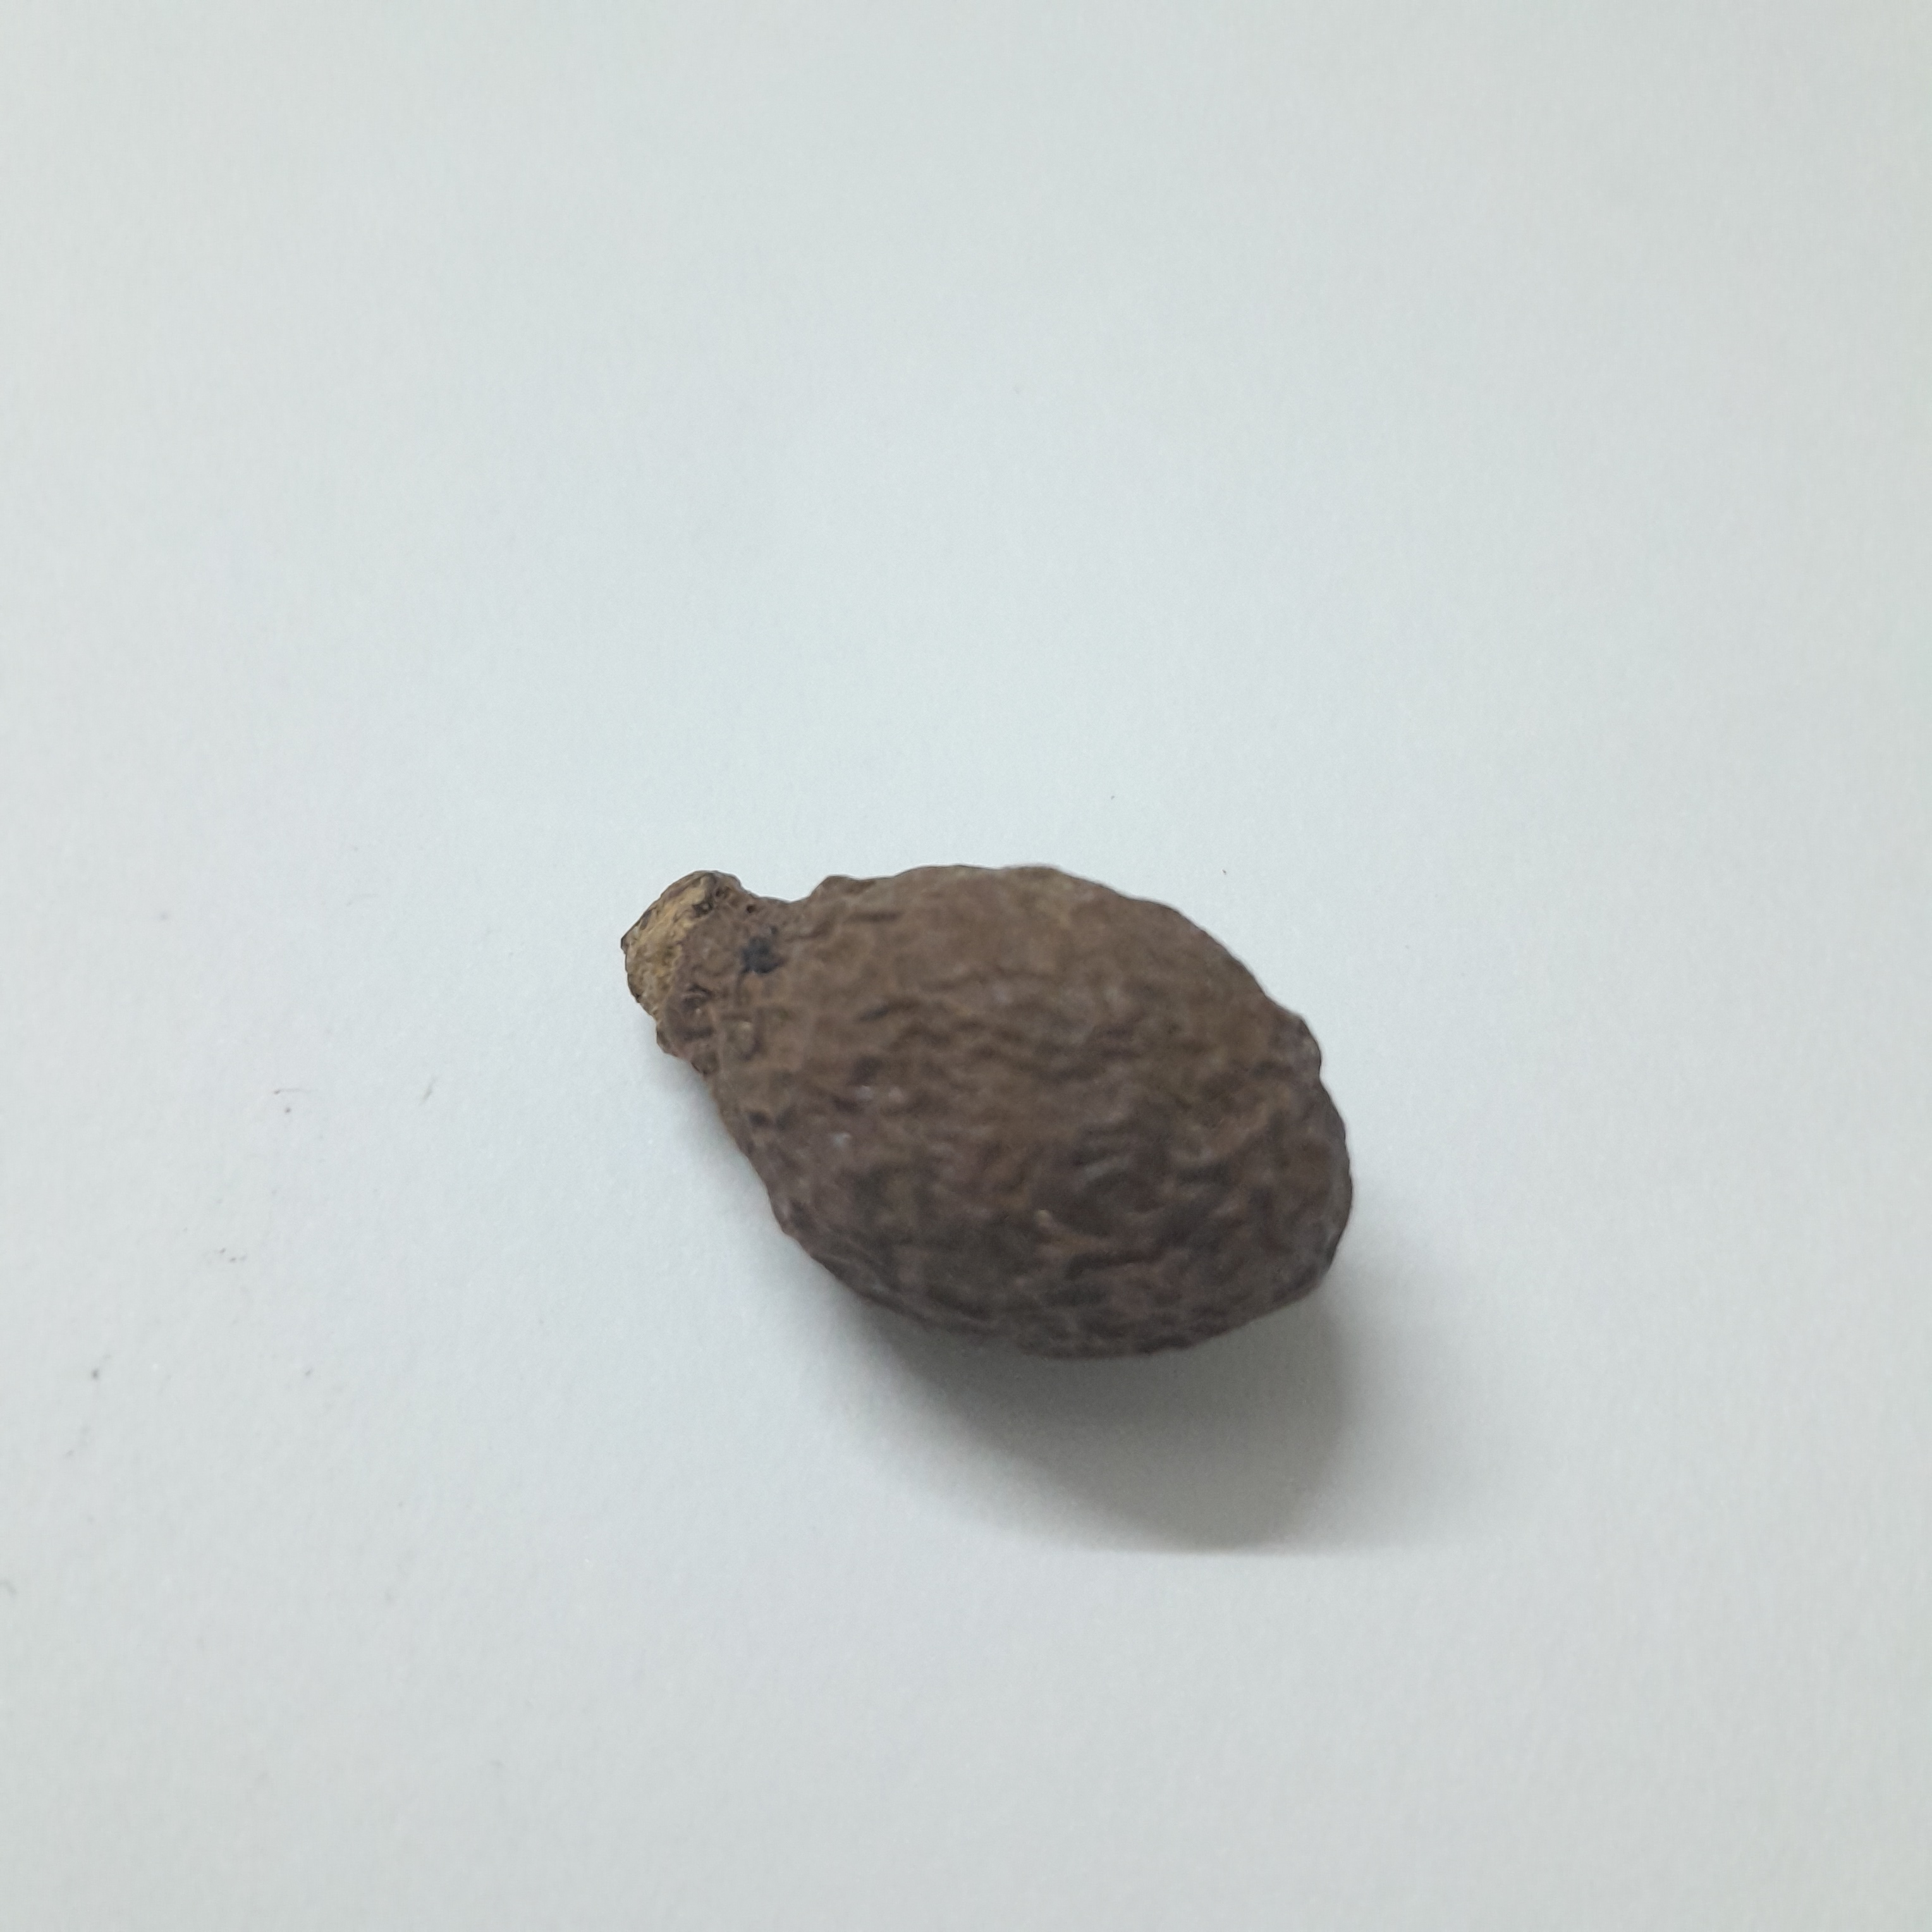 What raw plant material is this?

niranjanphal
